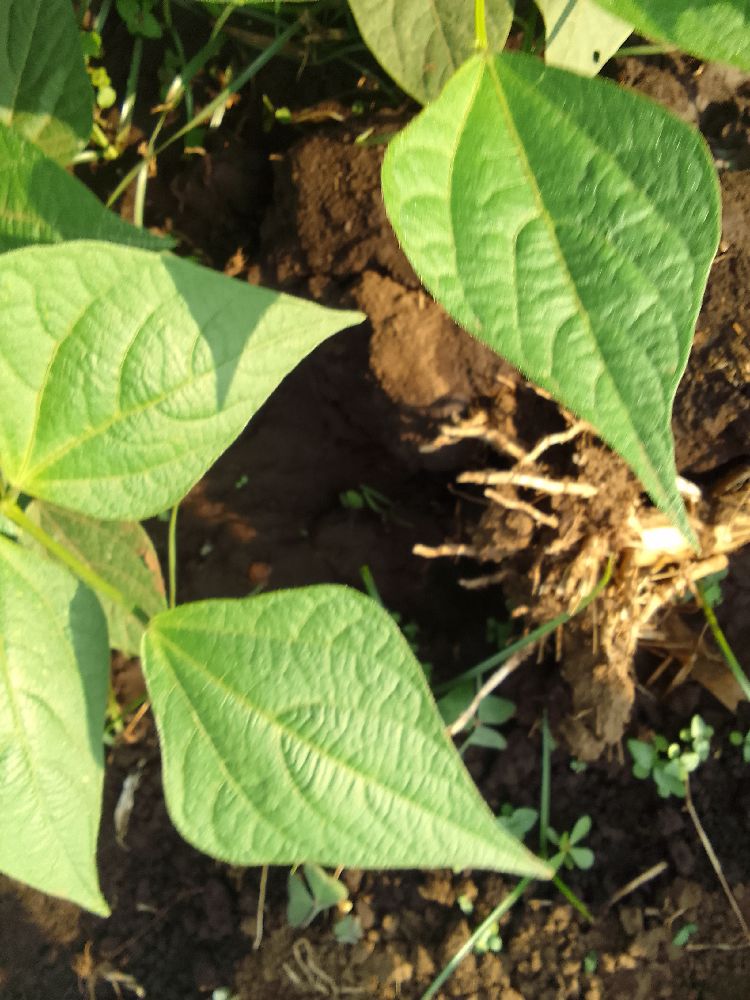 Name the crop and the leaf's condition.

common bean, healthy
